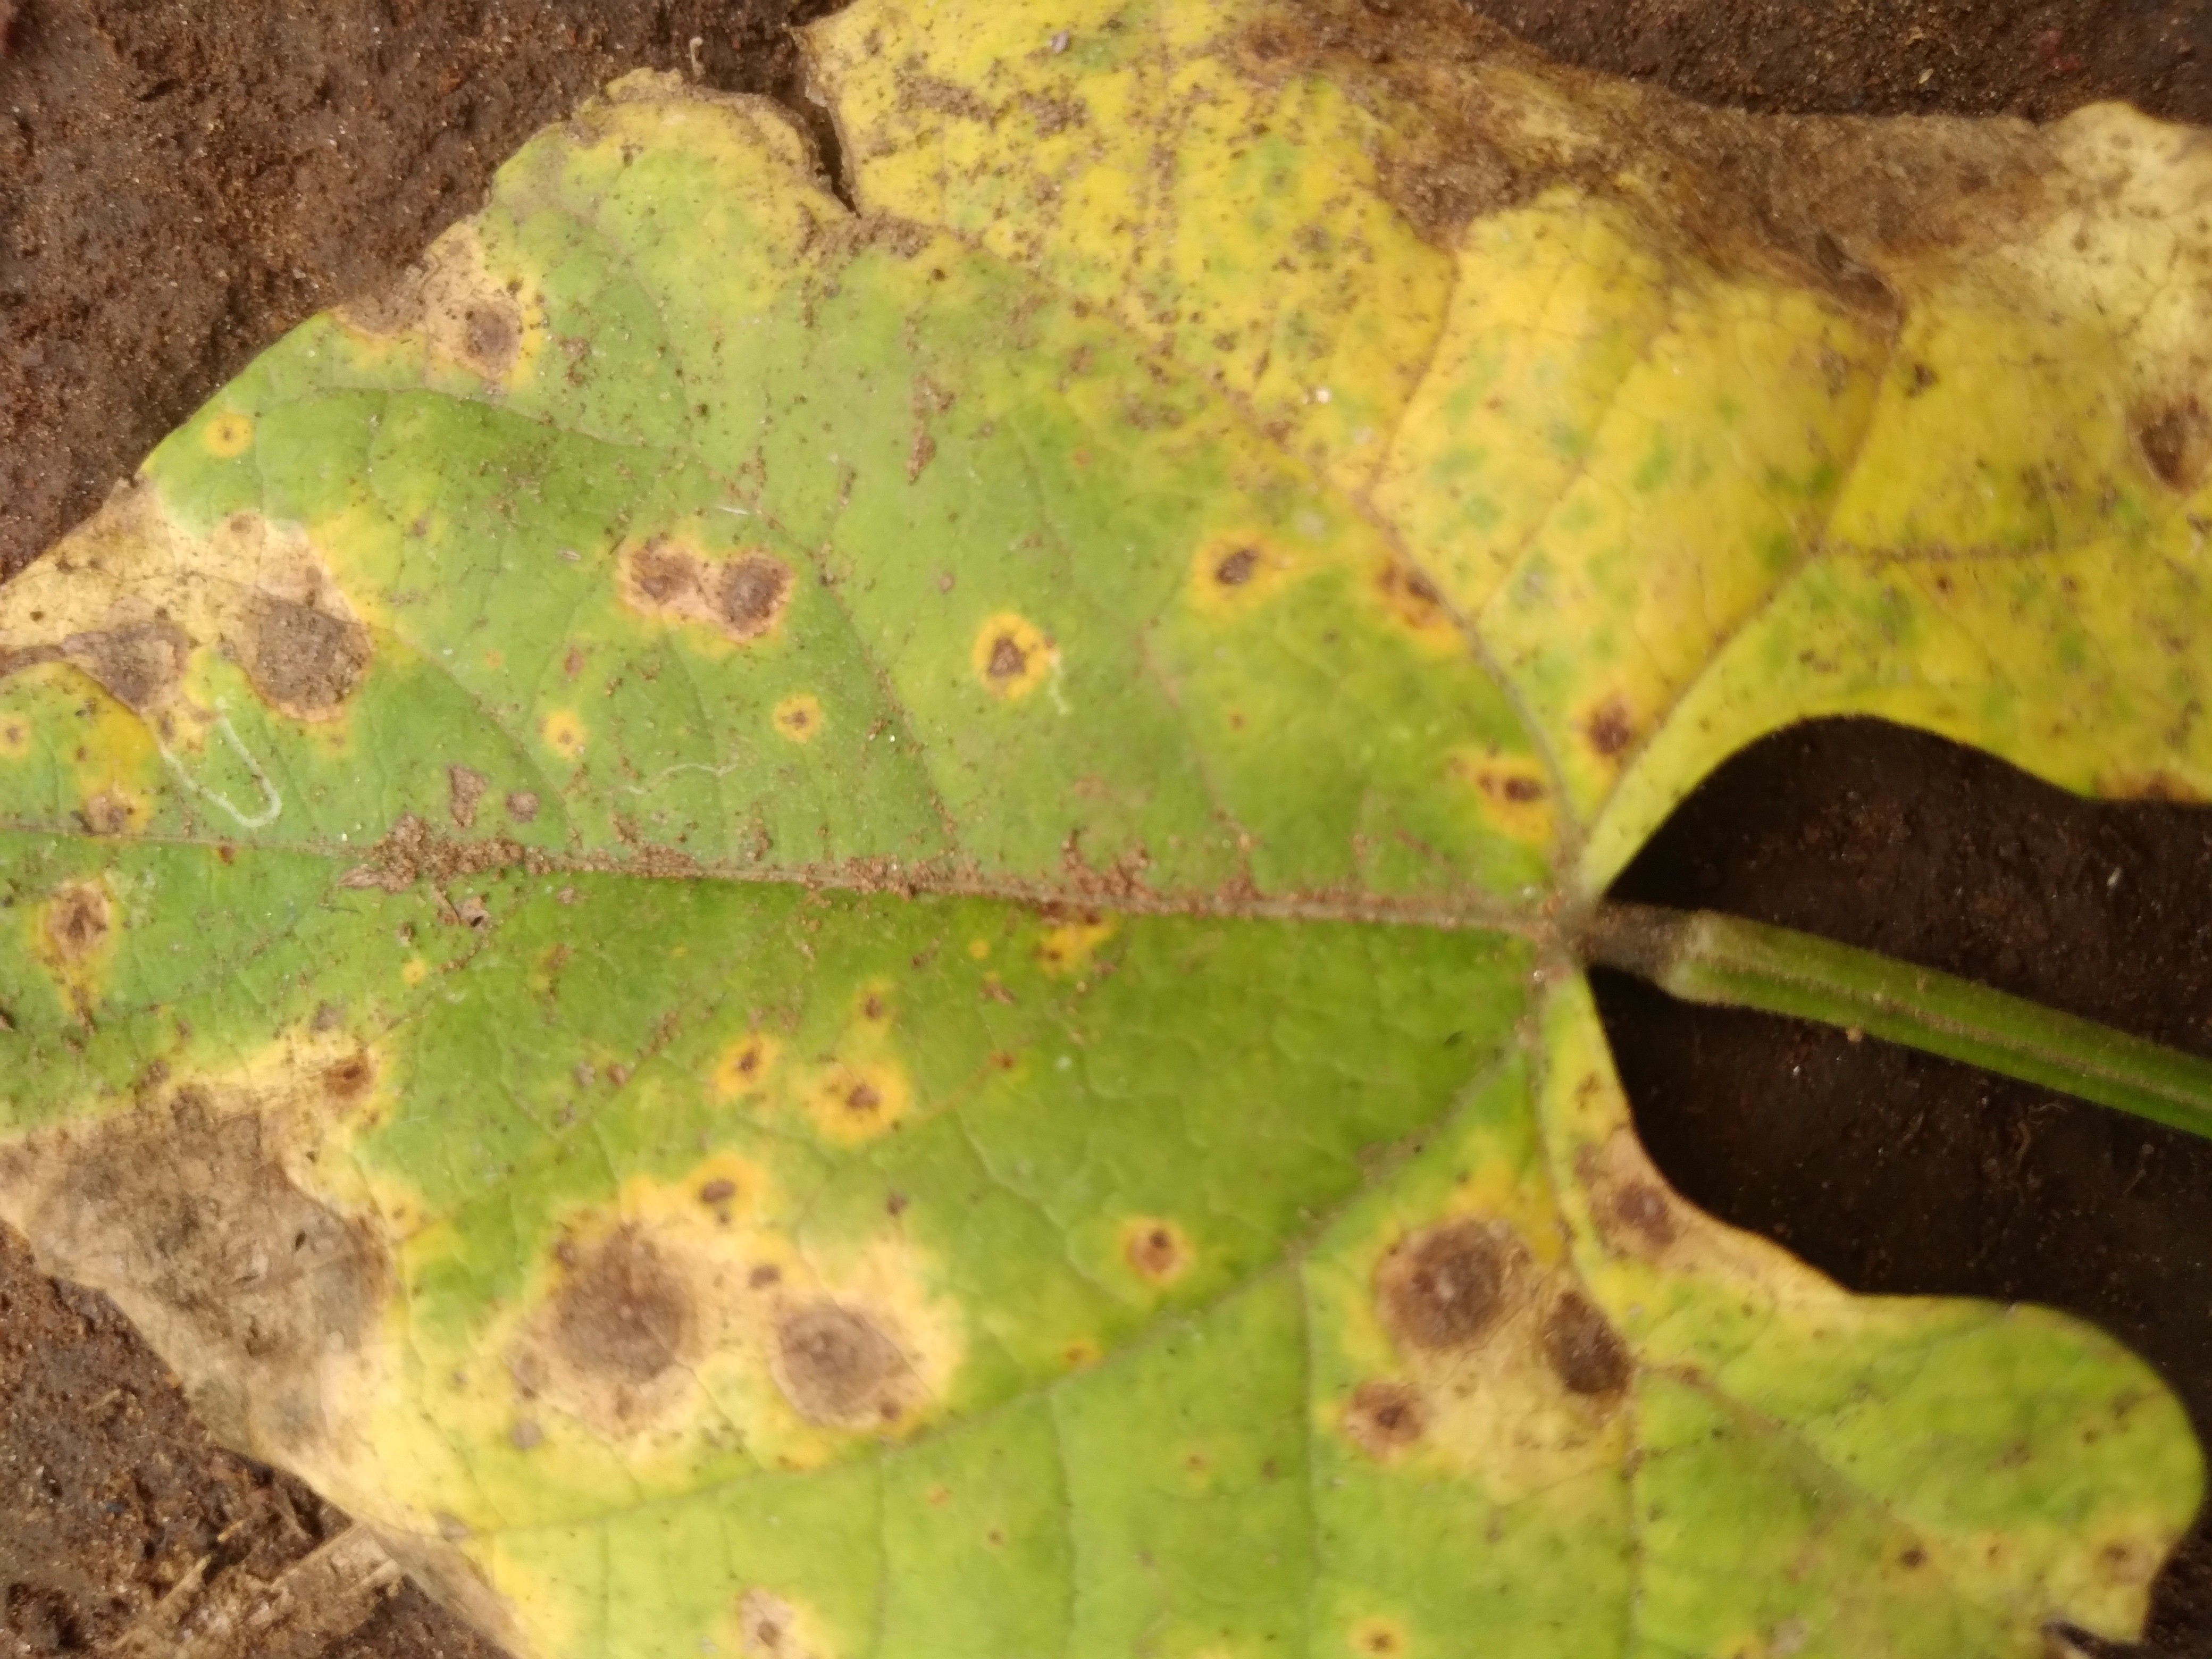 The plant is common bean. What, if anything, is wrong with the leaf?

rust
